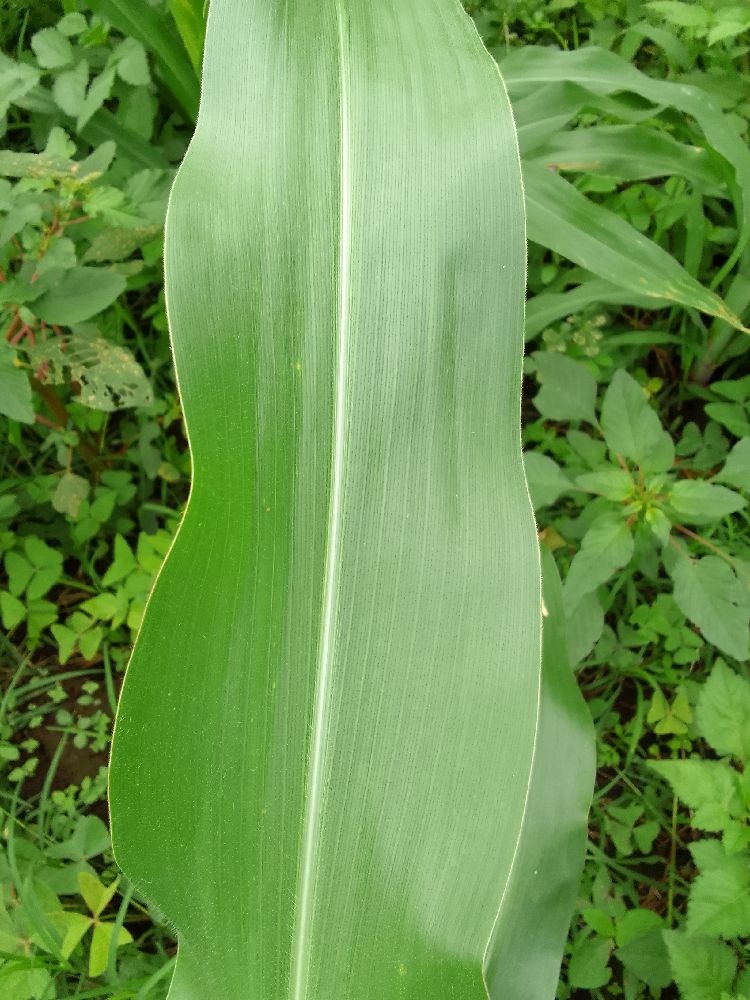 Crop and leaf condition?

maize, healthy
